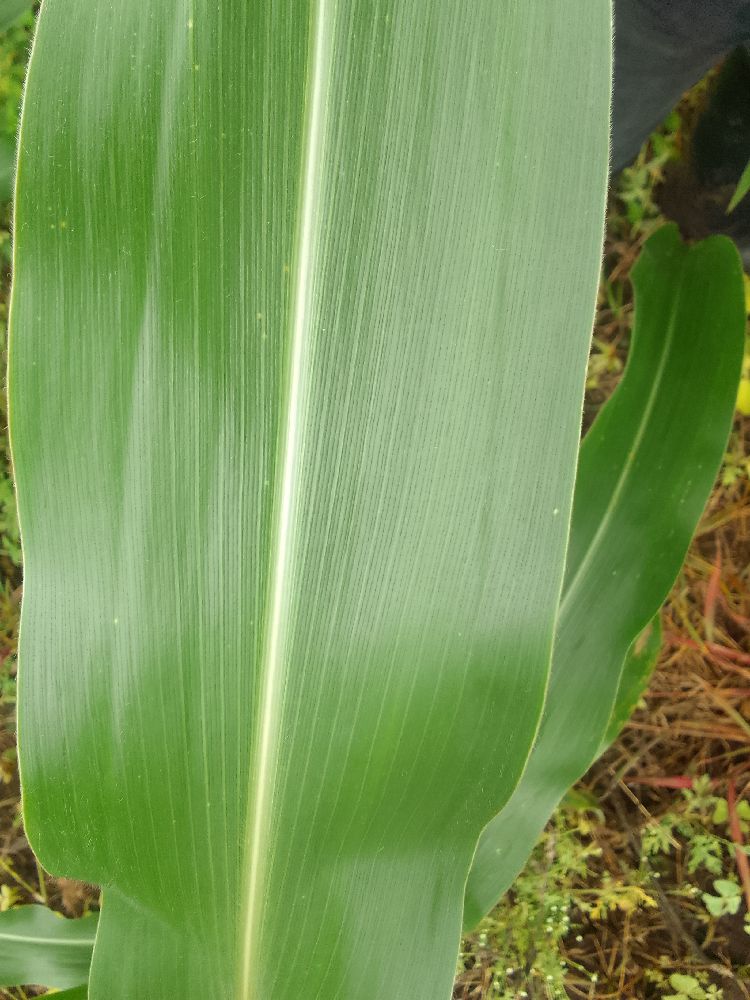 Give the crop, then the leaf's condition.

maize, healthy
